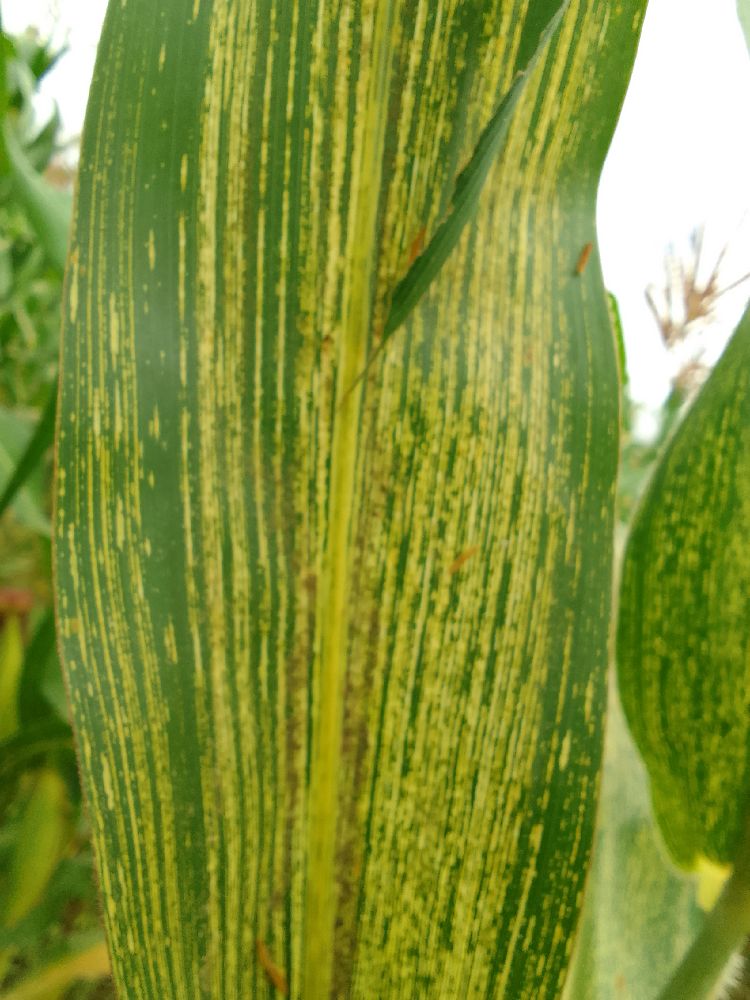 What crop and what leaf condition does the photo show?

maize, maize streak virus
